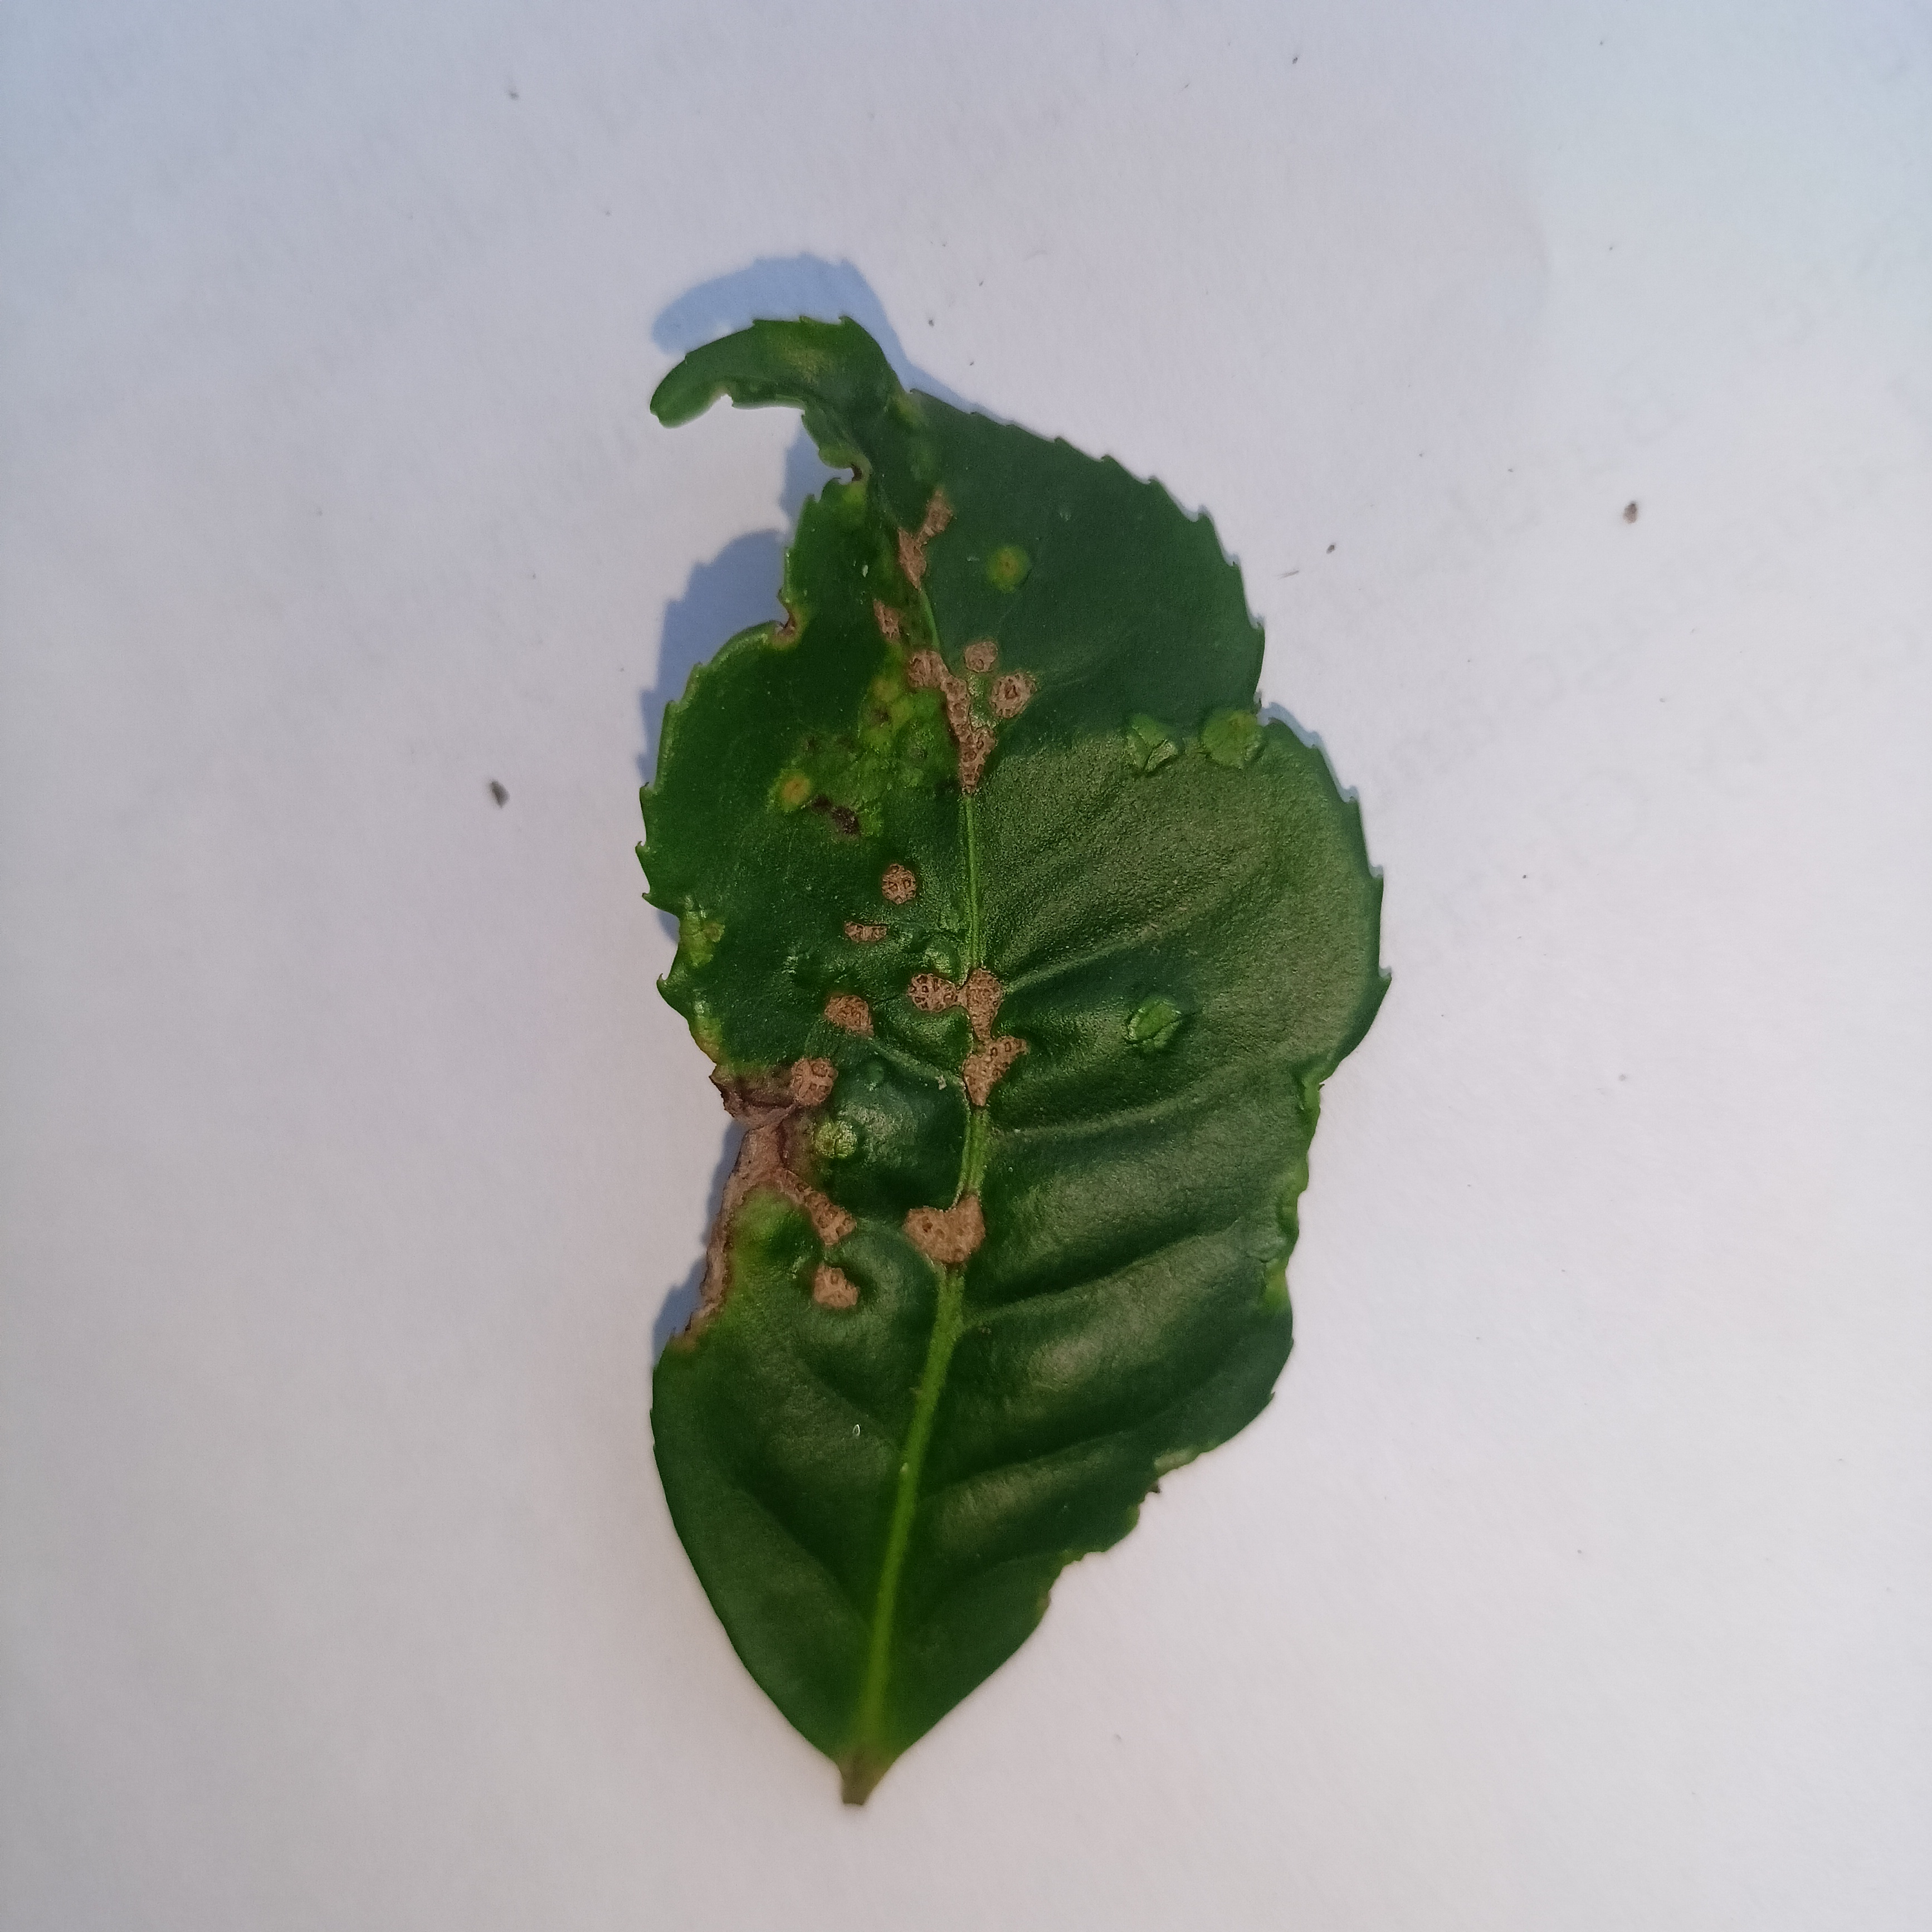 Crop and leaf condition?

tea, helopeltis
